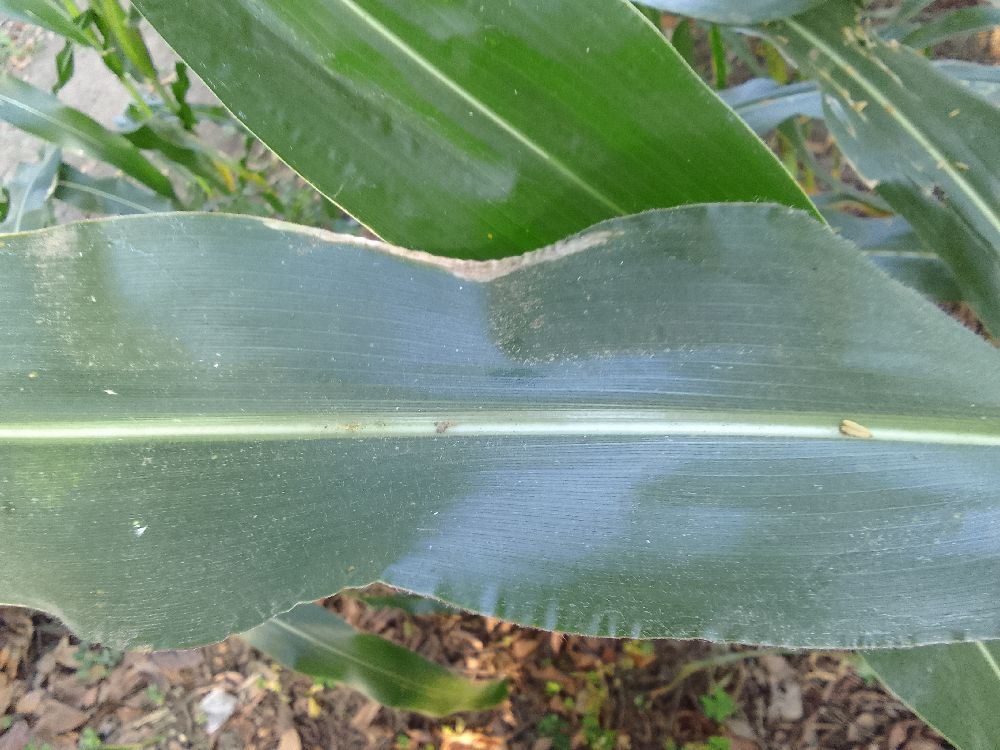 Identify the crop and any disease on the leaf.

maize, healthy
